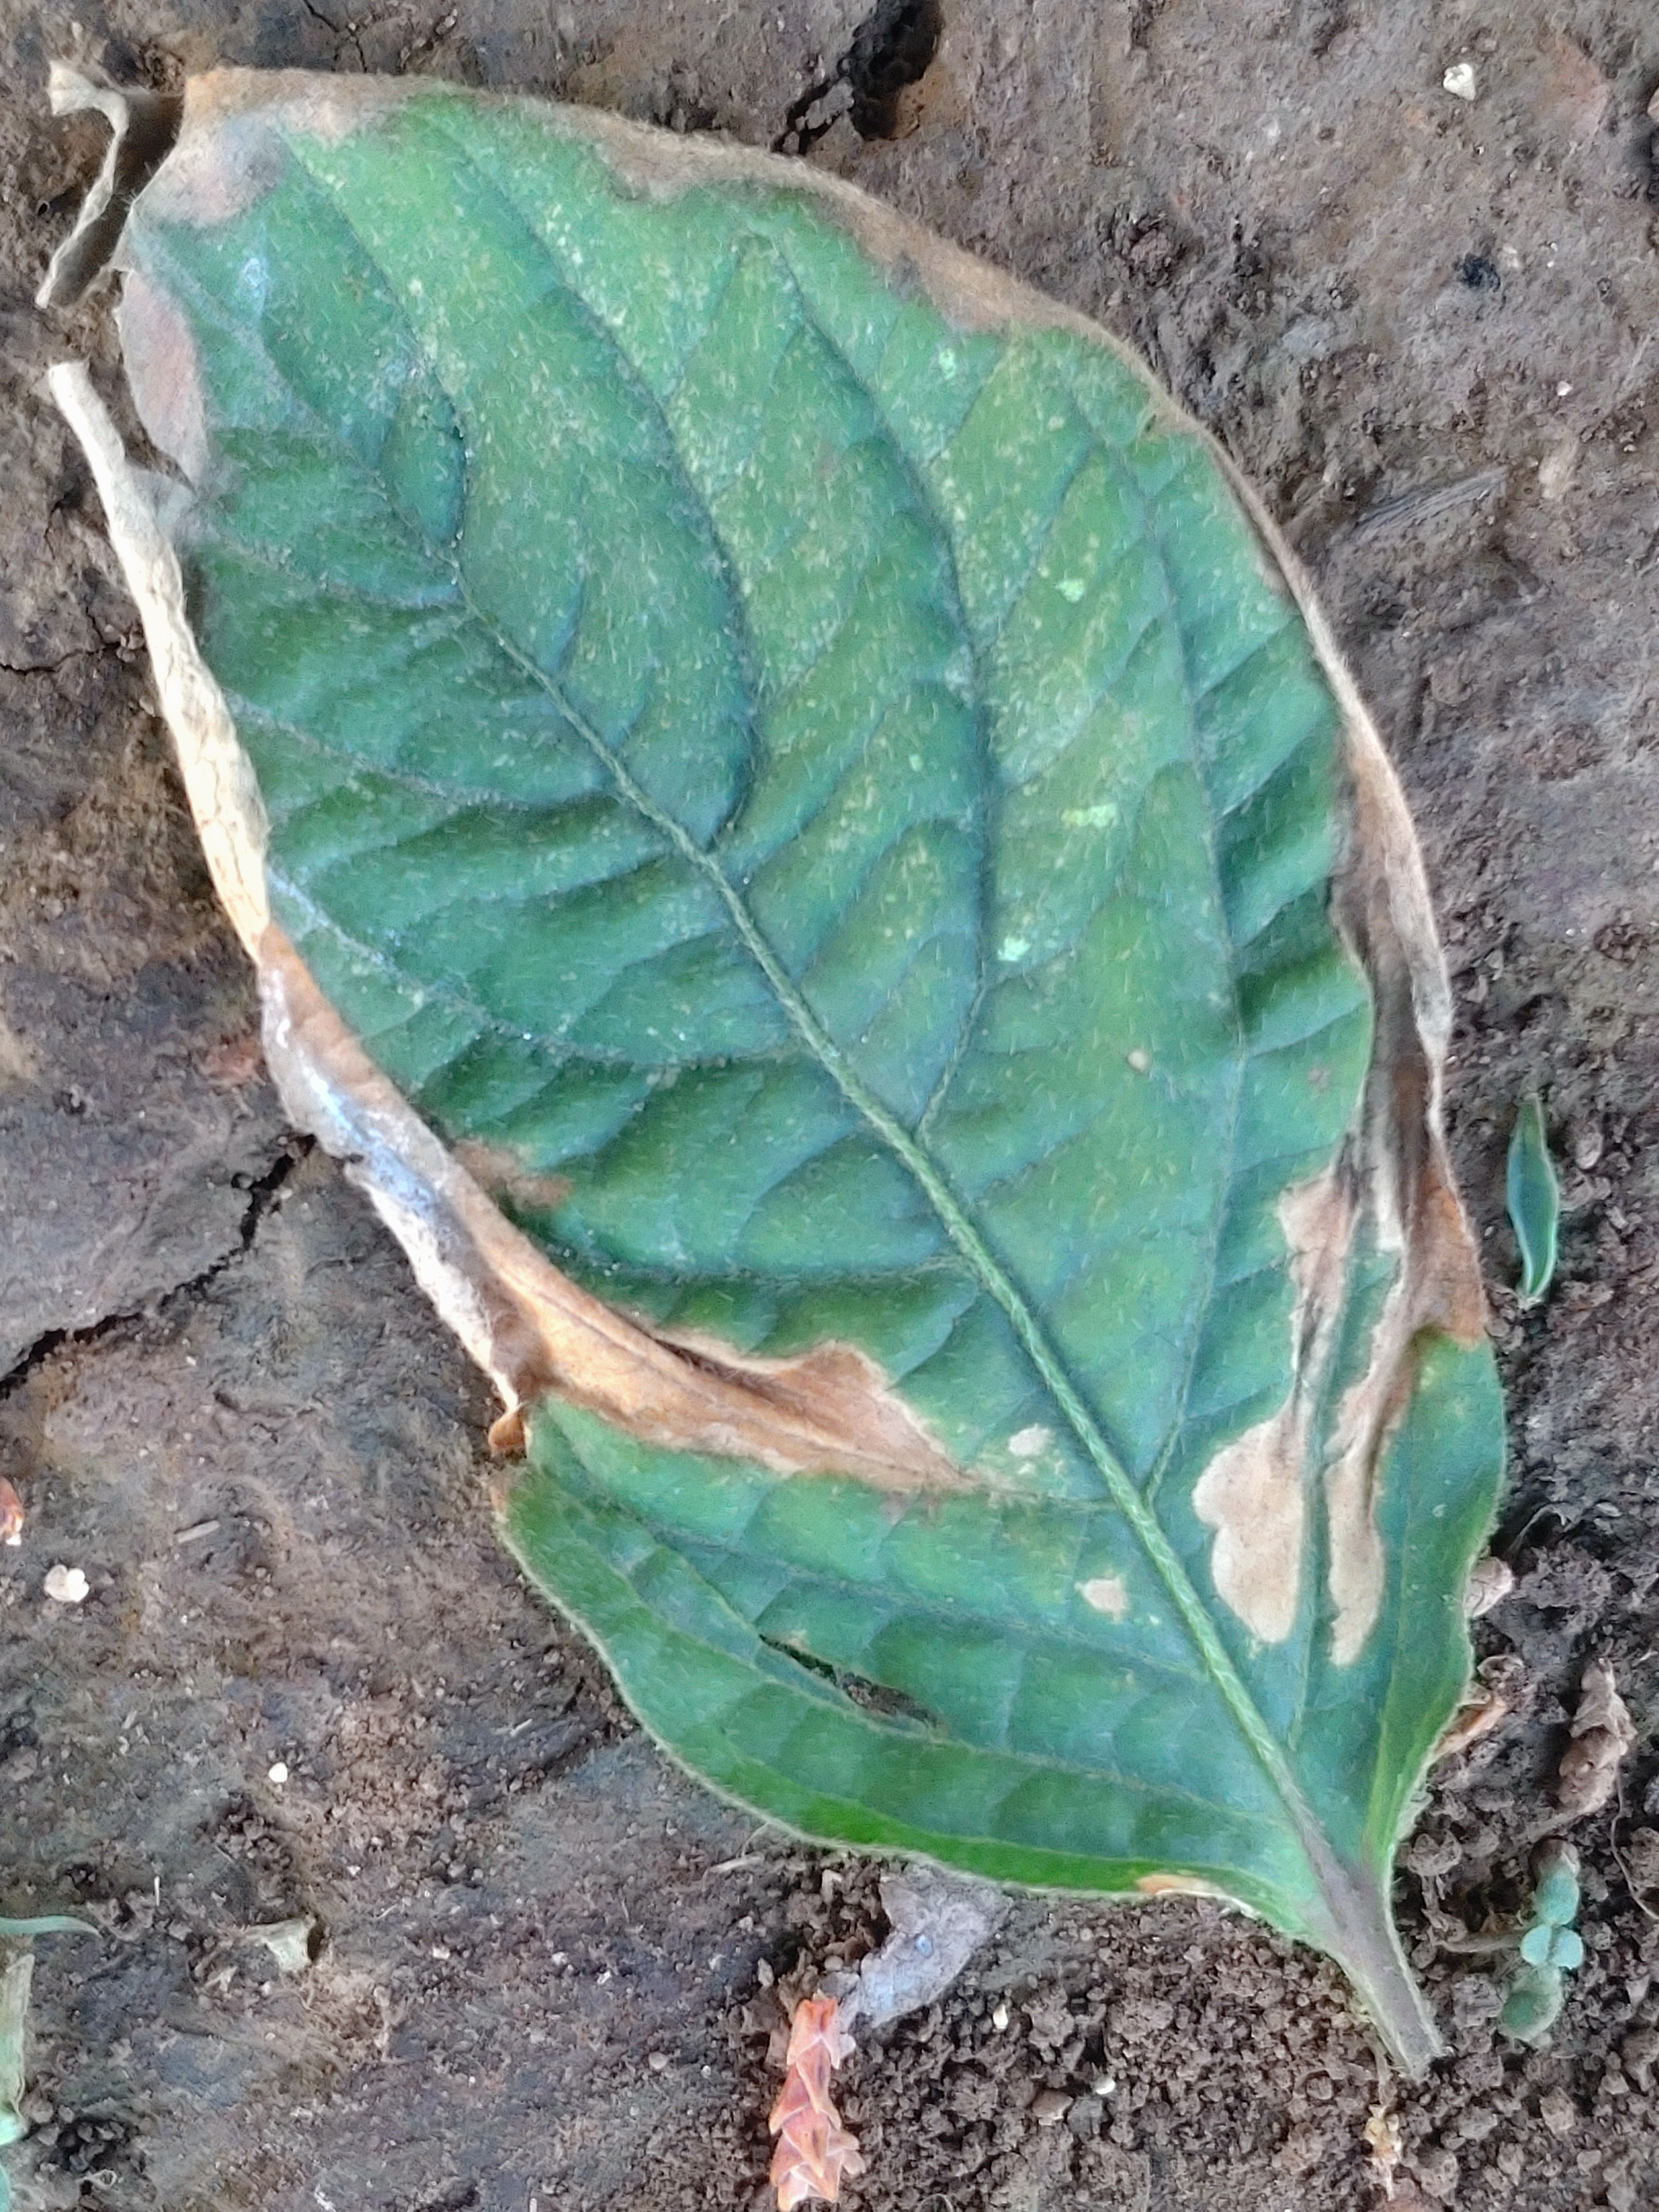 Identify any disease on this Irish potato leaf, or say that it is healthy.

early blight
